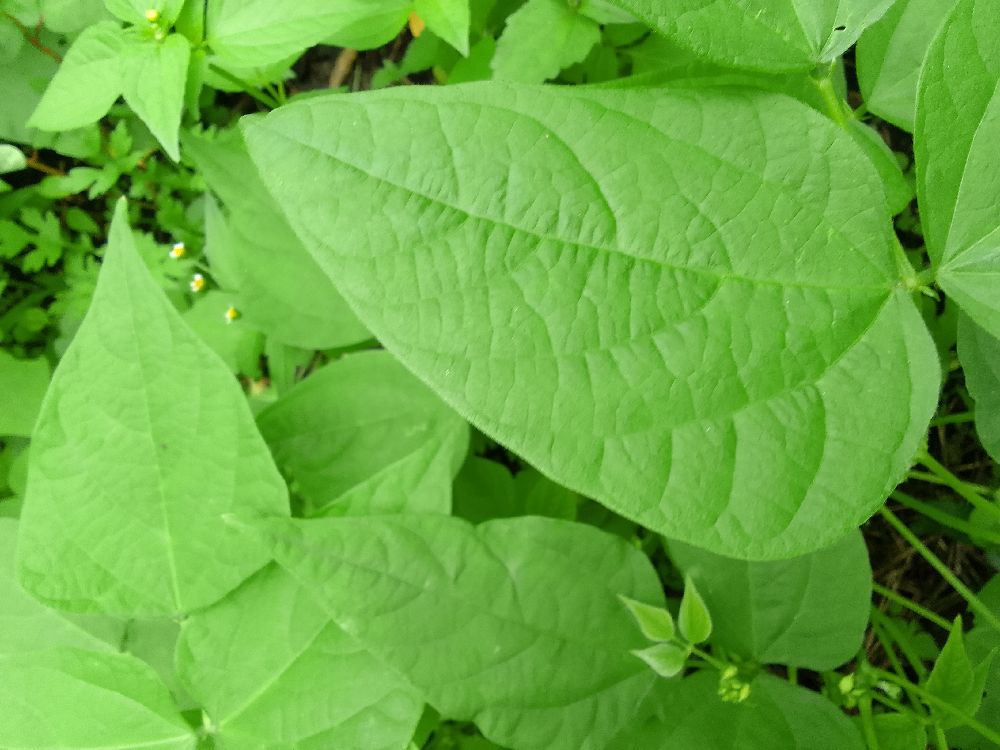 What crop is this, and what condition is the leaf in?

common bean, healthy
